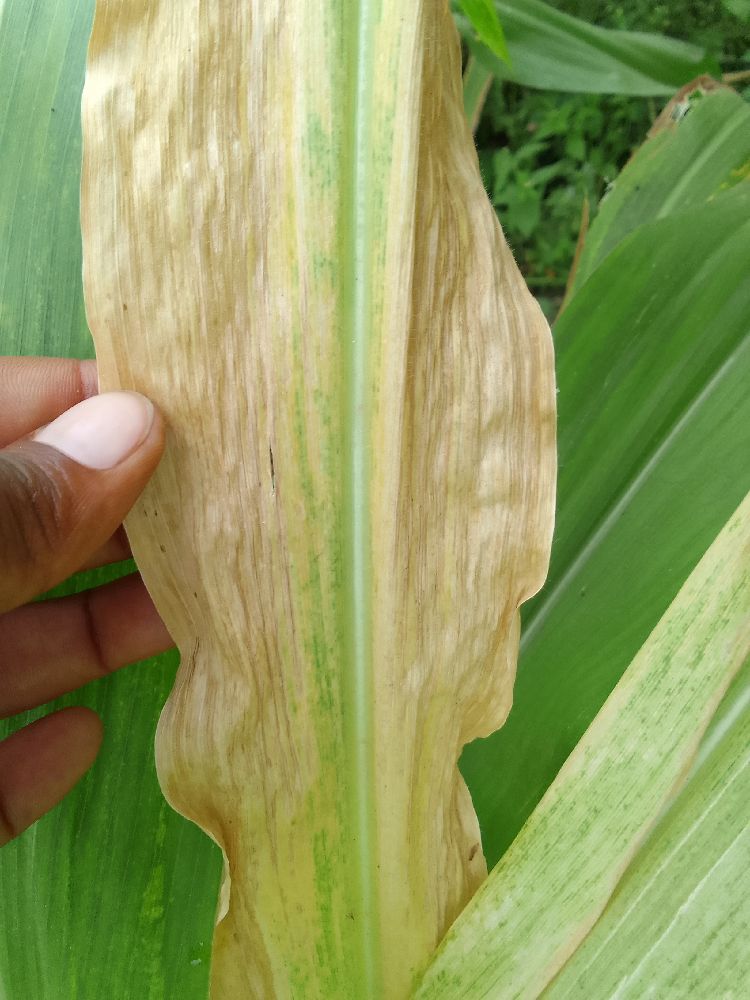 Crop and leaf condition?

maize, maize lethal necrosis
